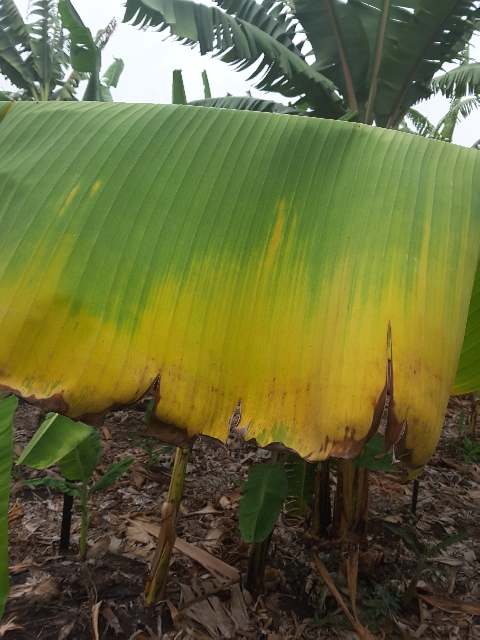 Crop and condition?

banana, fusarium wilt race 1
